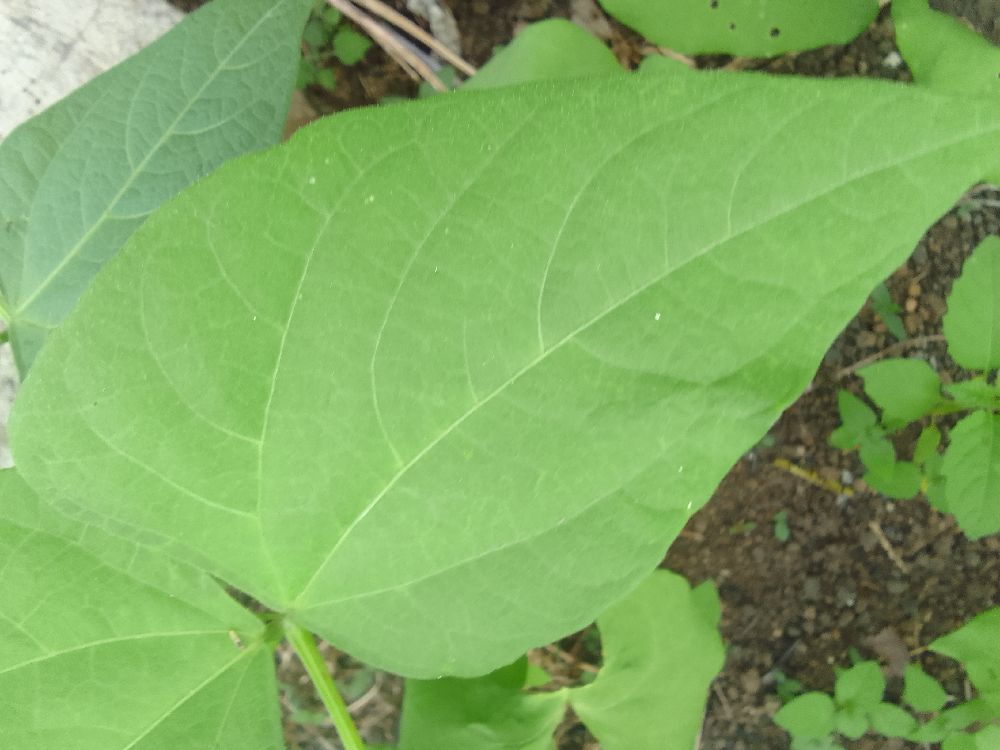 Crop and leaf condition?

common bean, healthy
